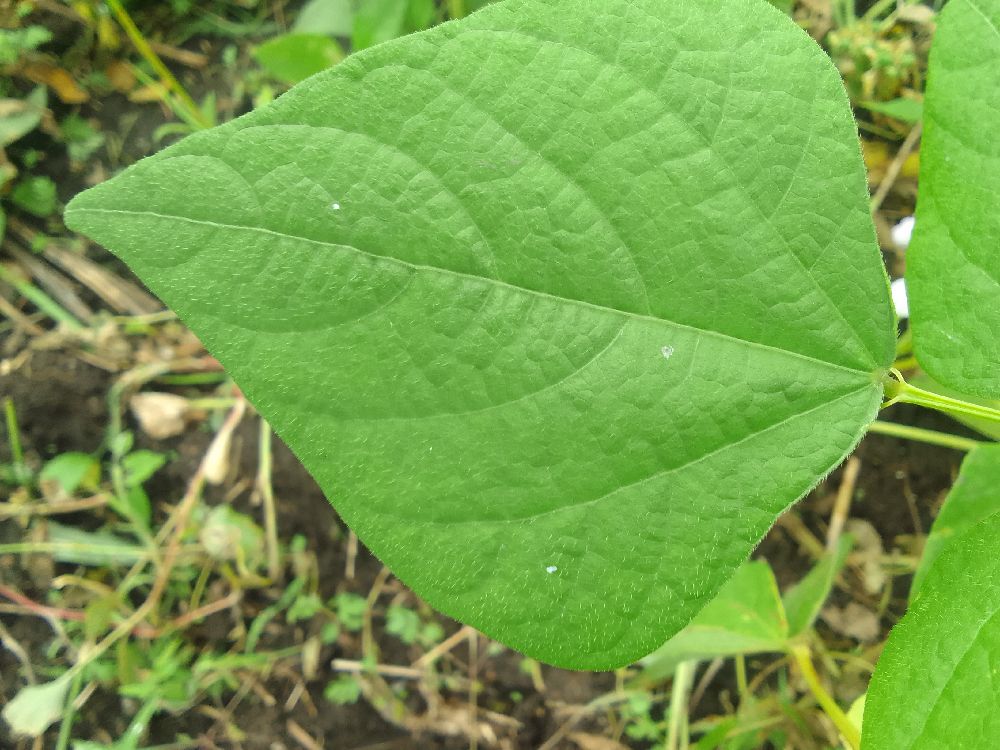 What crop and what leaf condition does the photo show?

common bean, healthy
